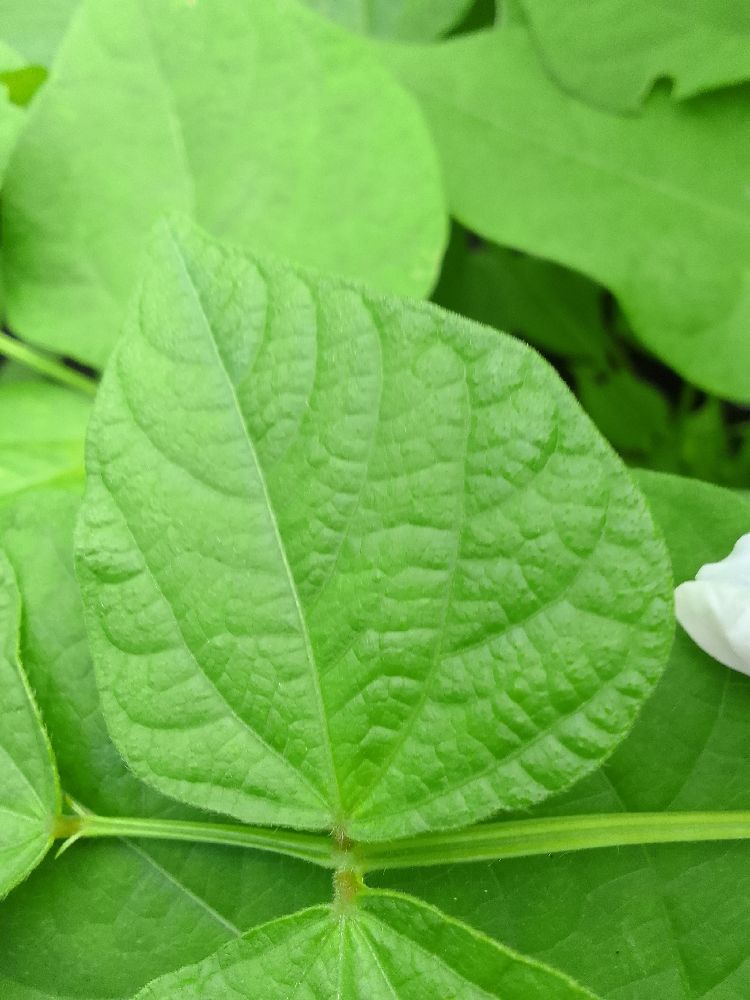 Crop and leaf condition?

common bean, healthy
